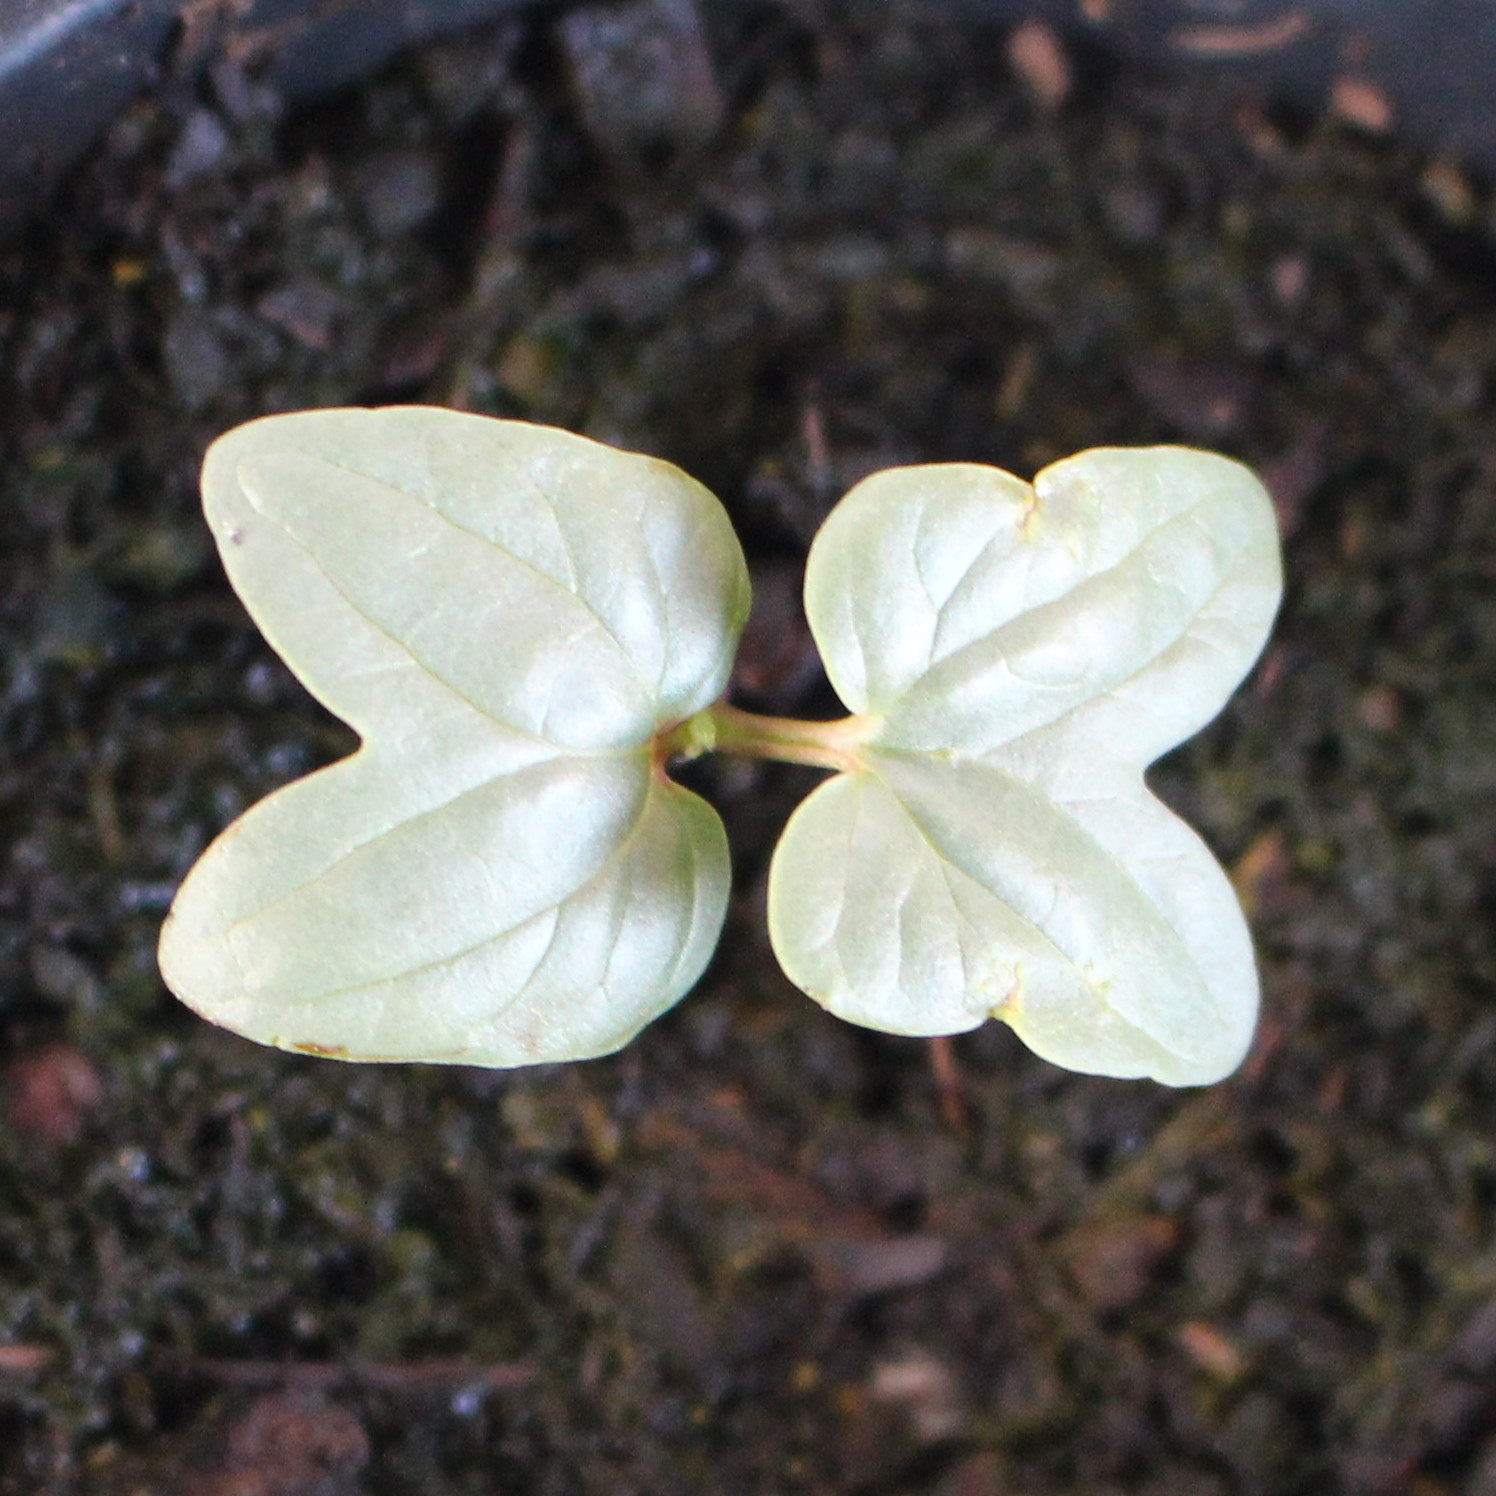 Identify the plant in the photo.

Convolvulus arvensis
